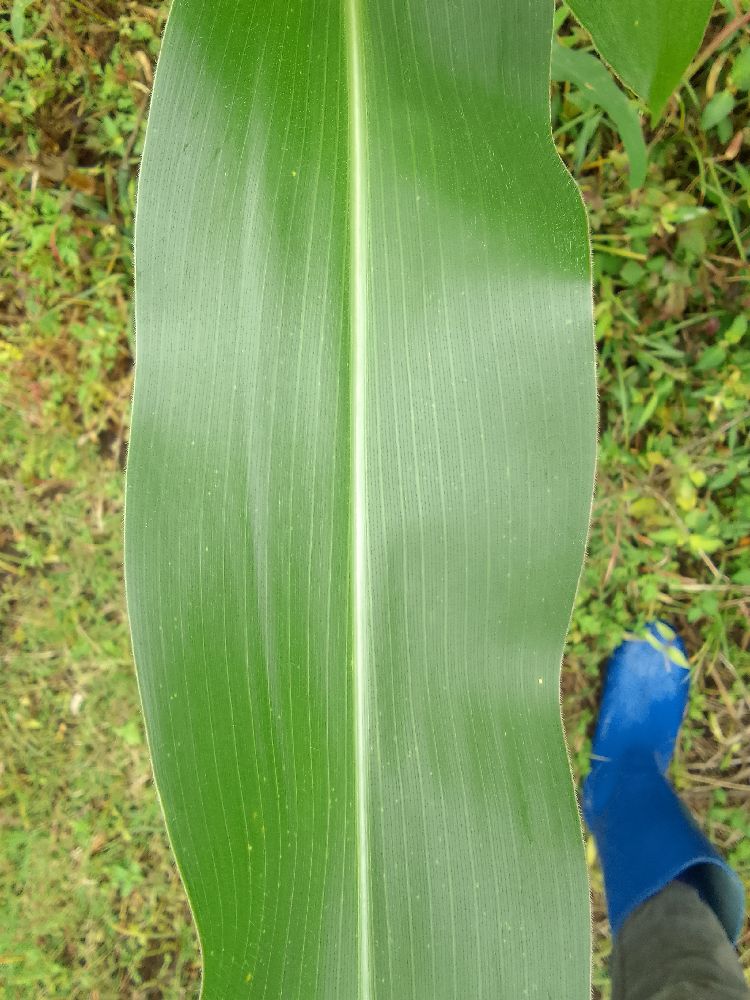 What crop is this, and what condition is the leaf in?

maize, healthy
